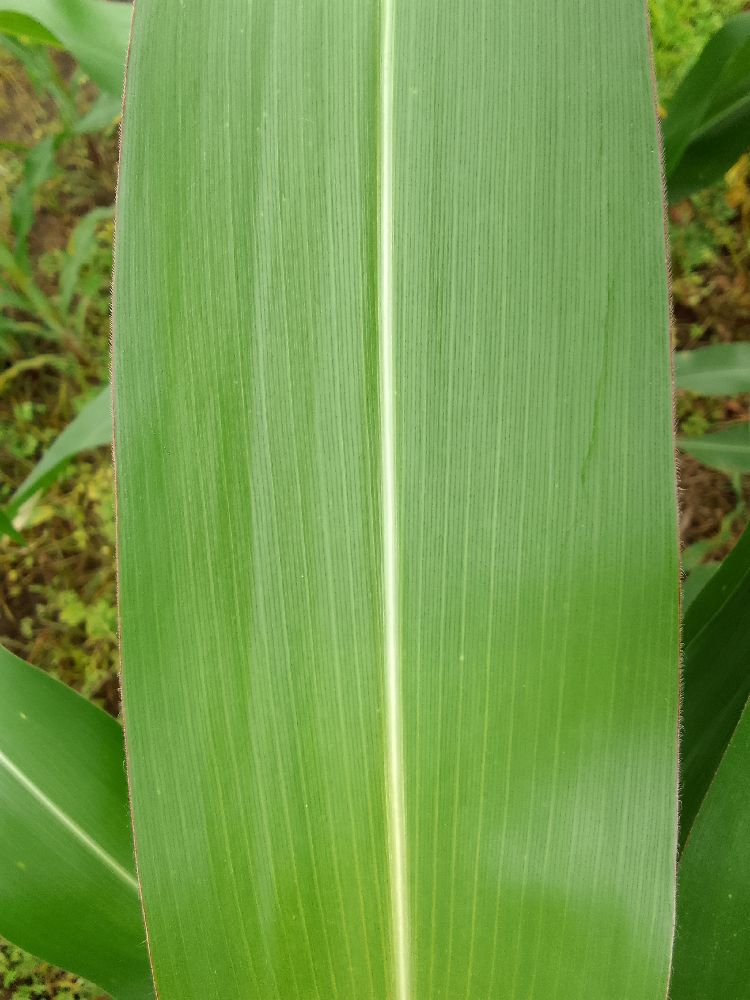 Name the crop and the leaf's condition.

maize, healthy
